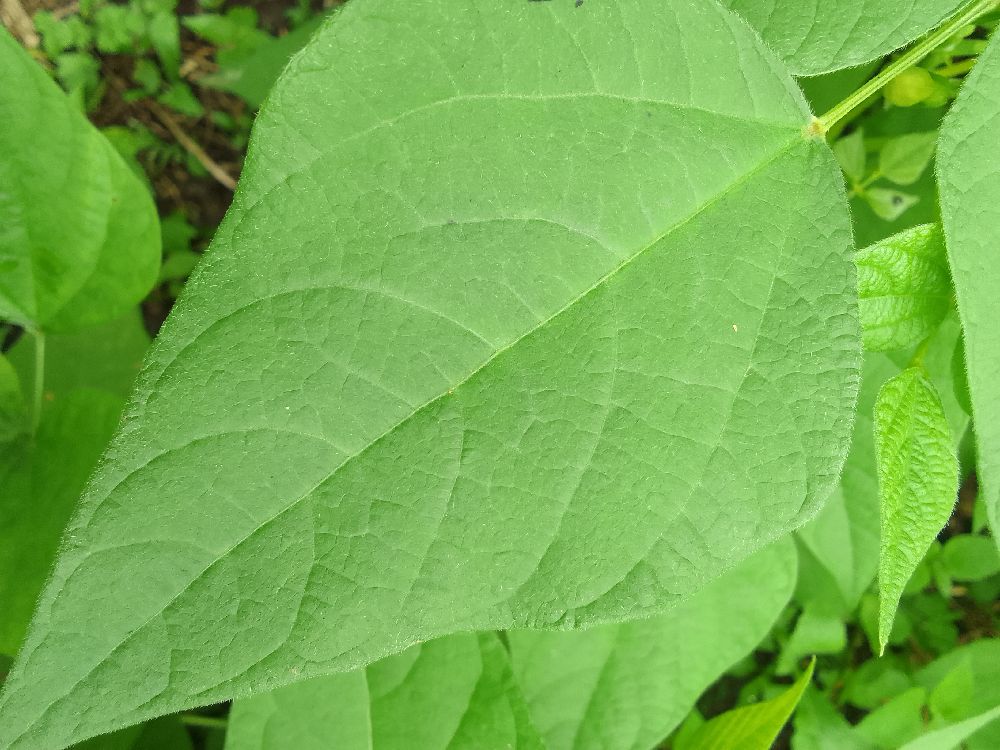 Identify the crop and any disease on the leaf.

common bean, healthy
